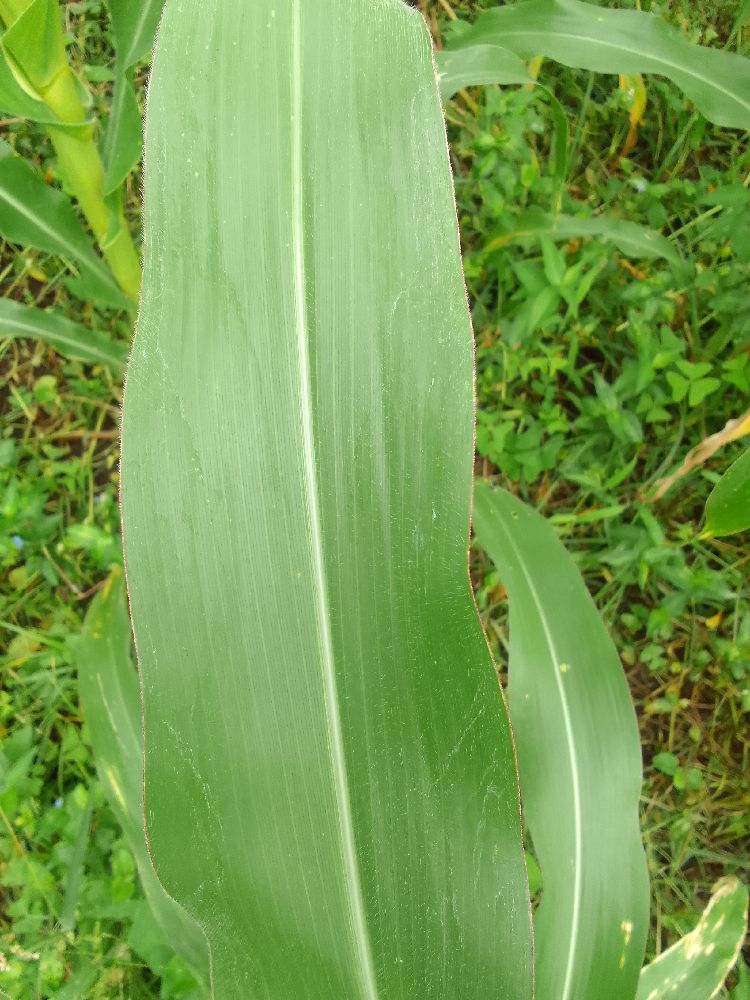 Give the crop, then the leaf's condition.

maize, healthy
